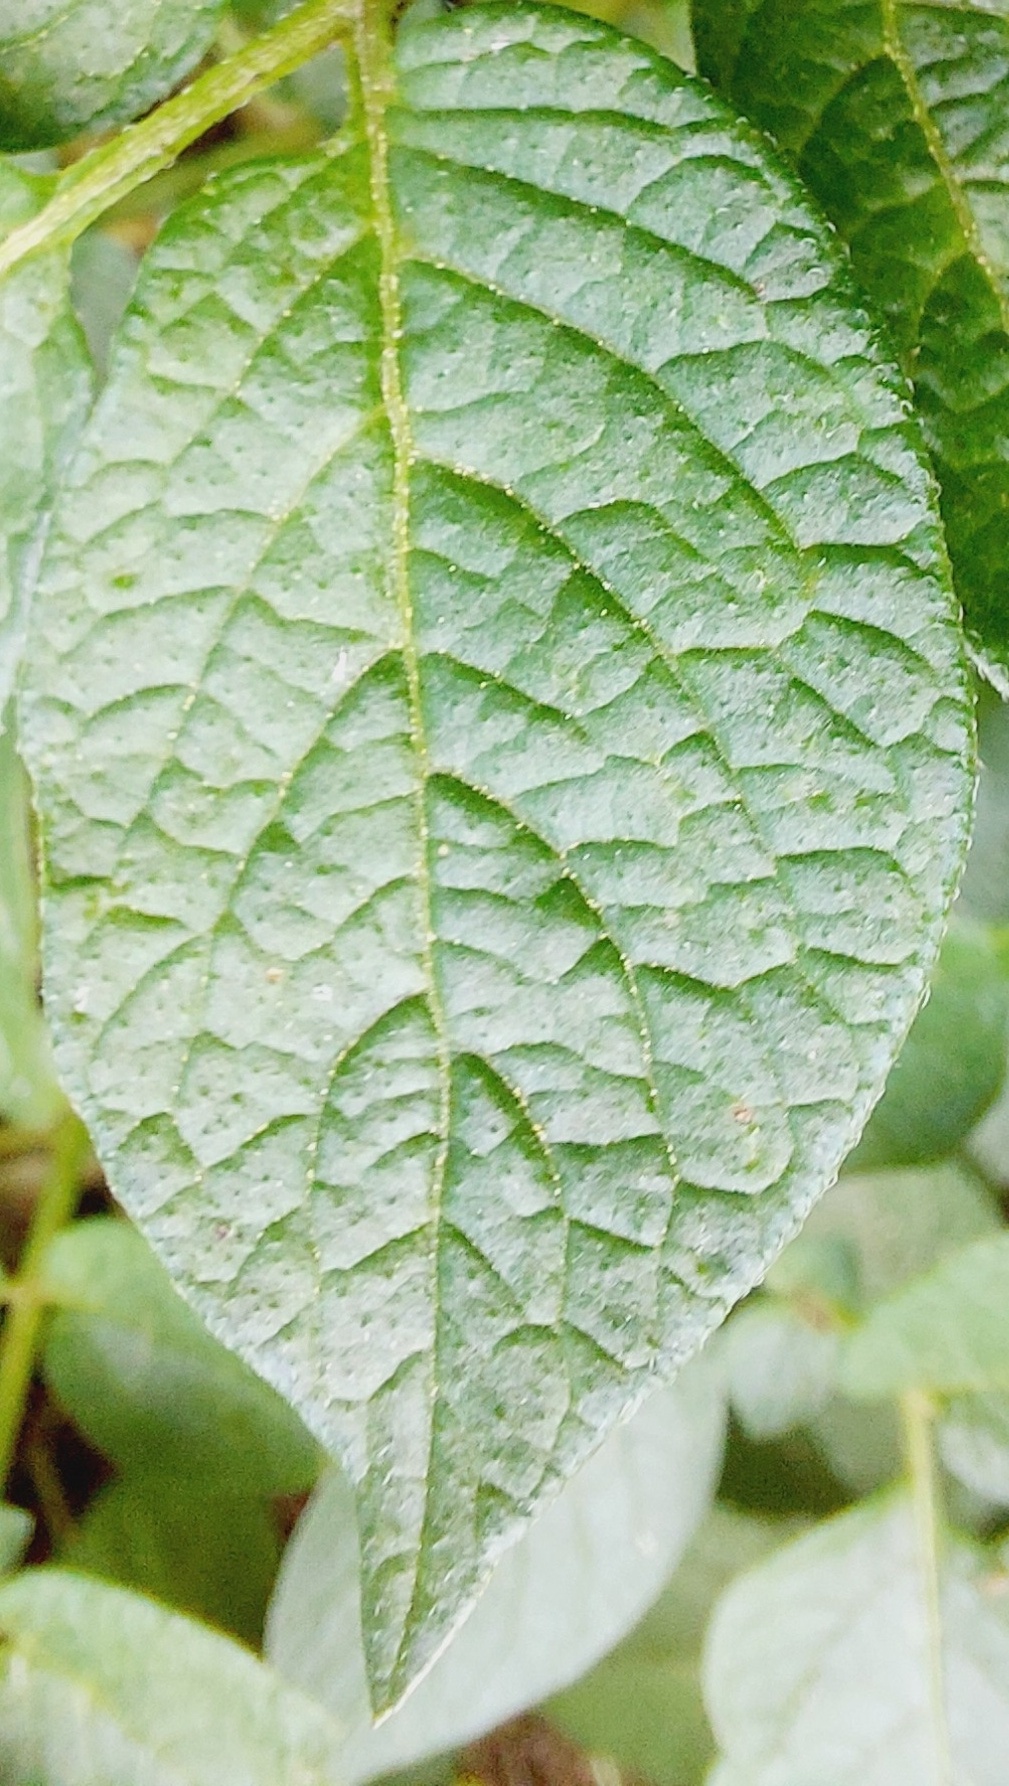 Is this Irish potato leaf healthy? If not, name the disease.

healthy
